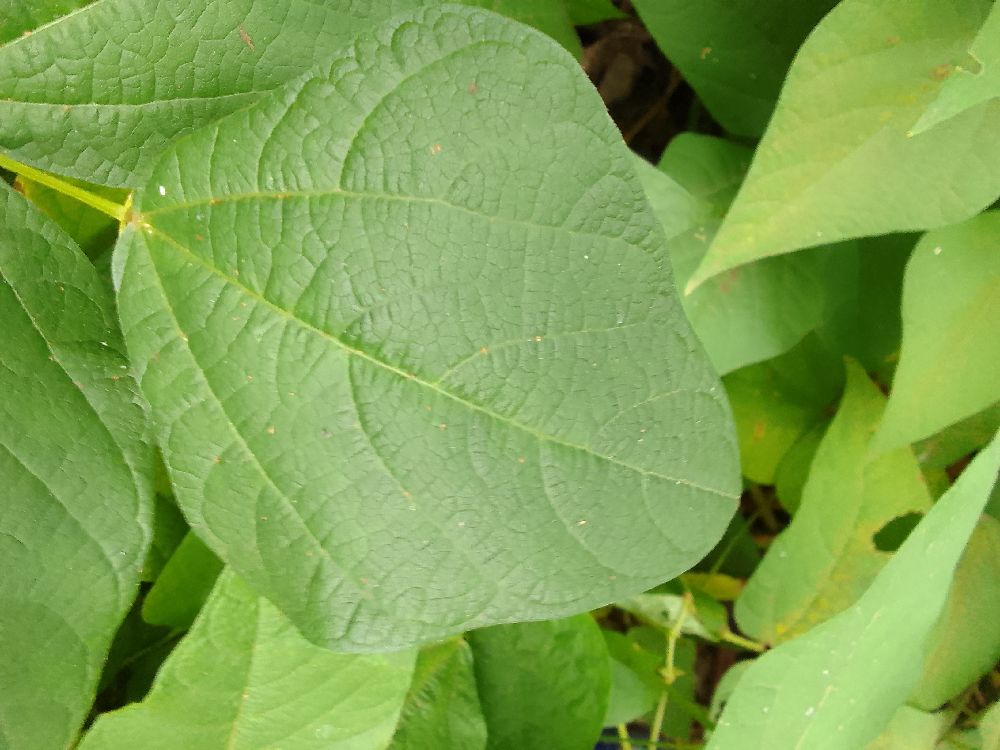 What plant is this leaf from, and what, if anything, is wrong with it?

common bean, healthy
